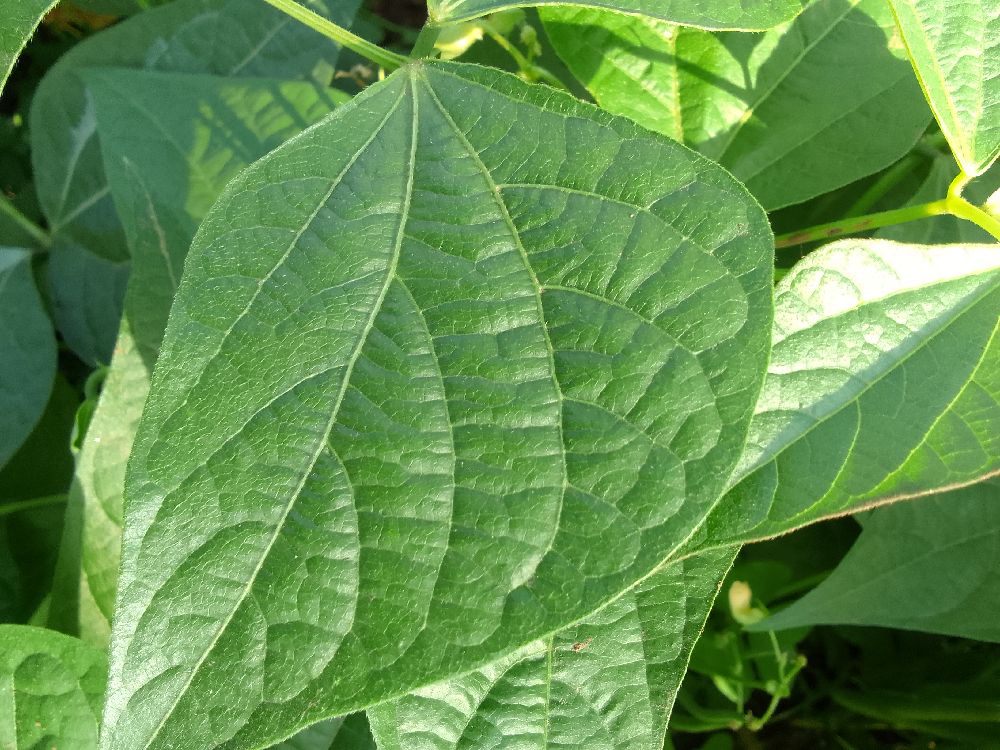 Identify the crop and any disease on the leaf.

common bean, healthy
